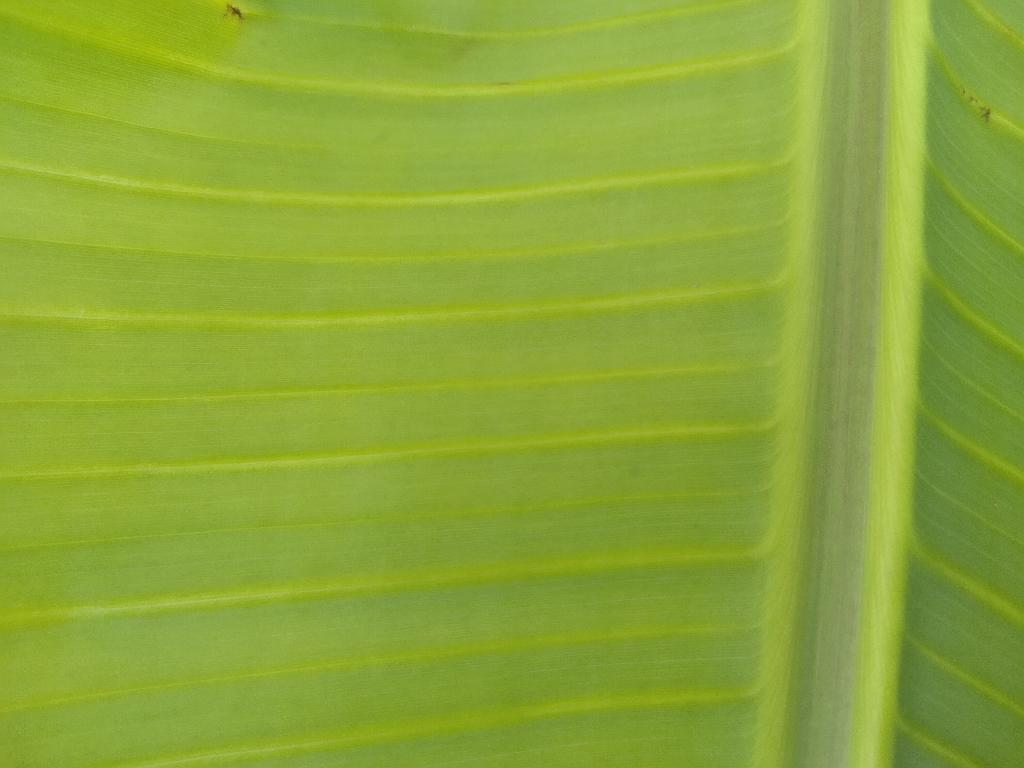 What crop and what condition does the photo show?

banana, healthy
